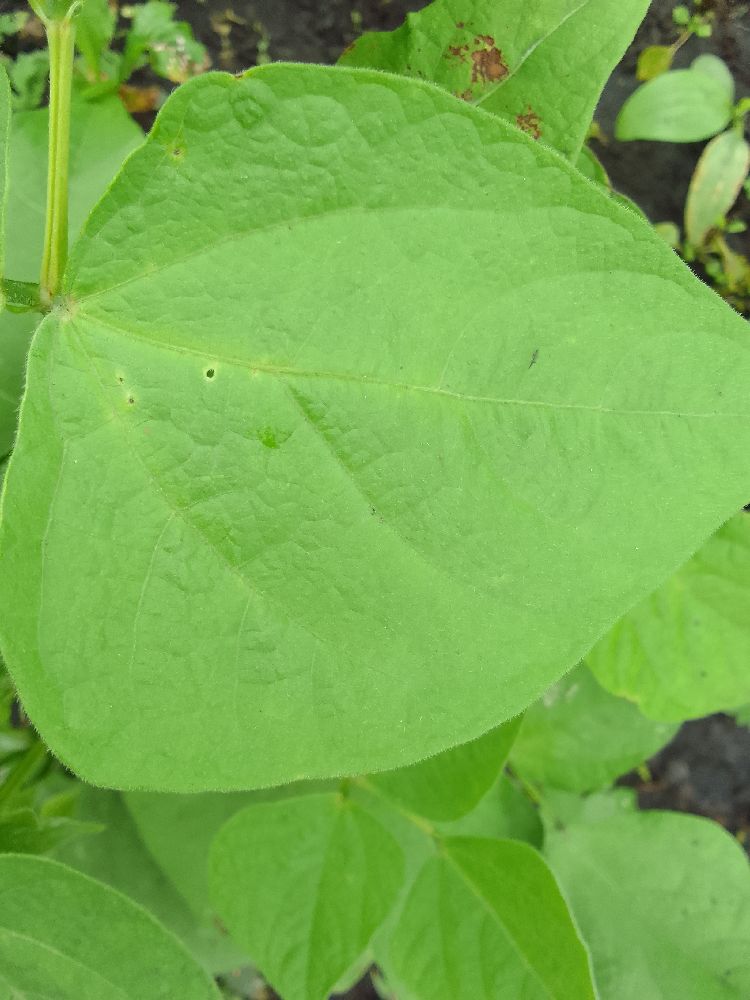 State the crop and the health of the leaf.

common bean, healthy
